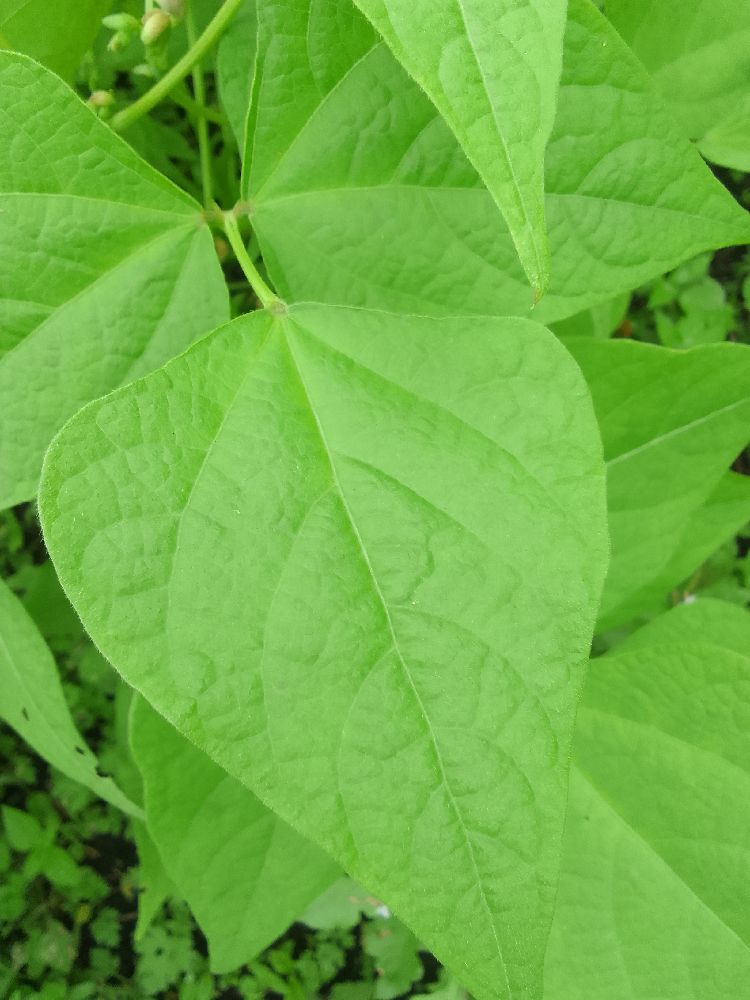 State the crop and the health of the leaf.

common bean, healthy
